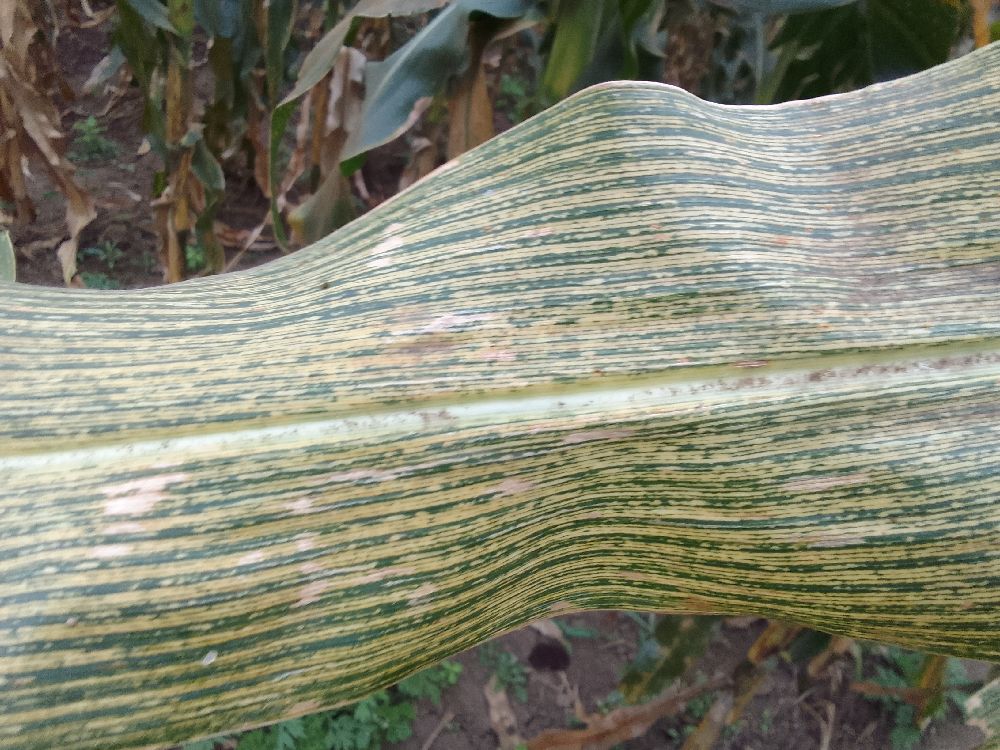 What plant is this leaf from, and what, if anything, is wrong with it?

maize, maize streak virus
